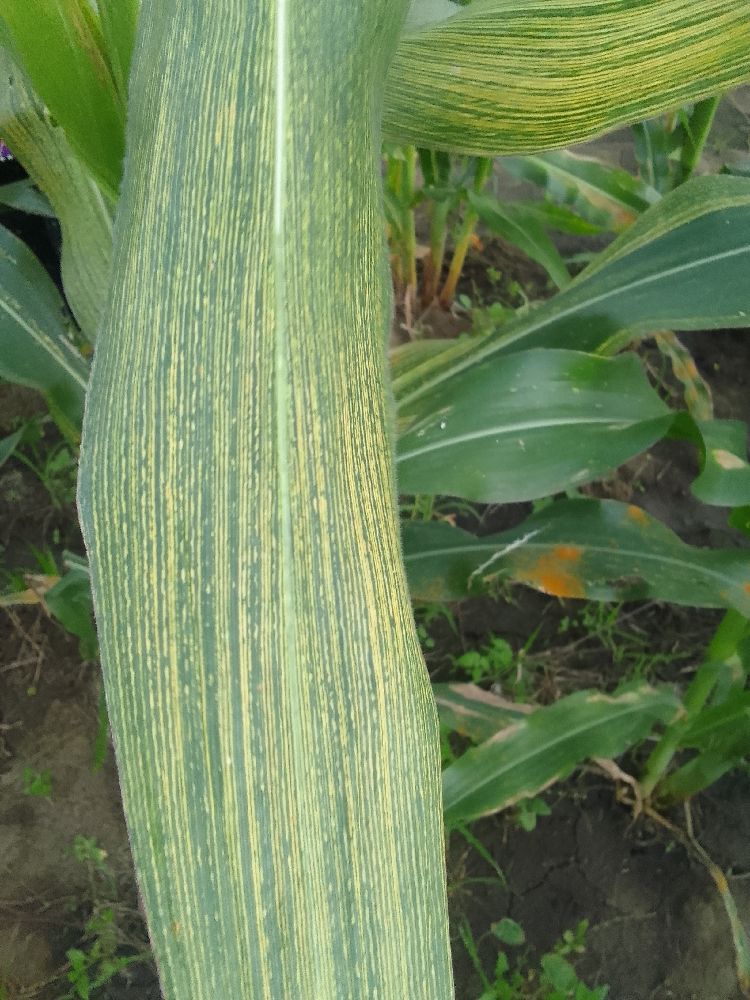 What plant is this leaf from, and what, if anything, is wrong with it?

maize, maize streak virus
